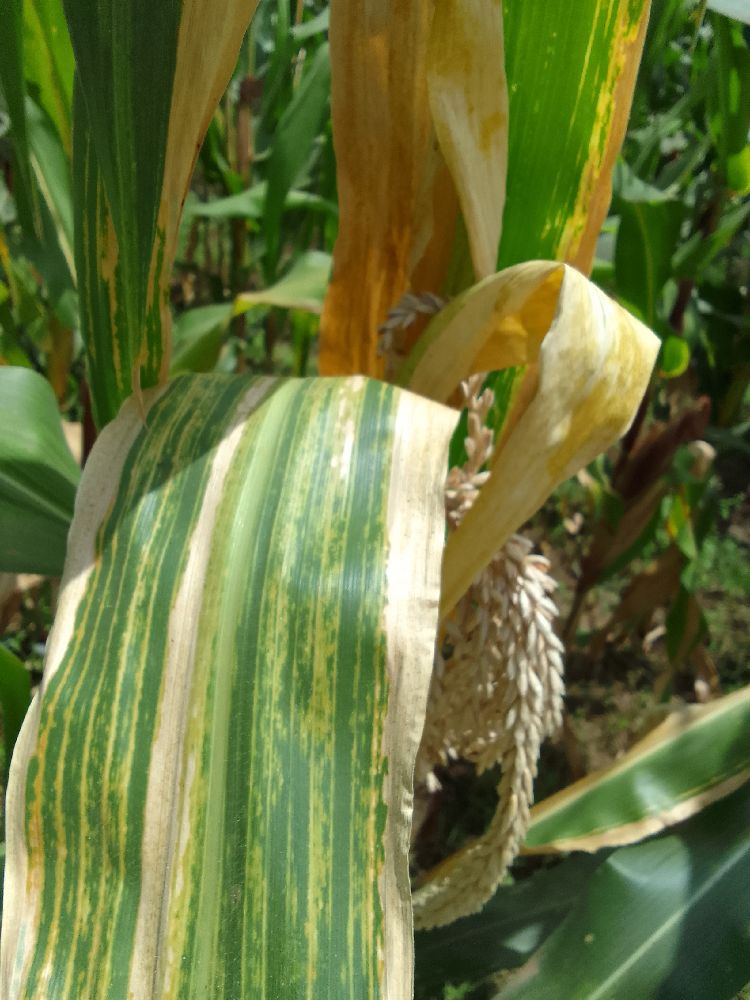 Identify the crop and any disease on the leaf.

maize, maize lethal necrosis
